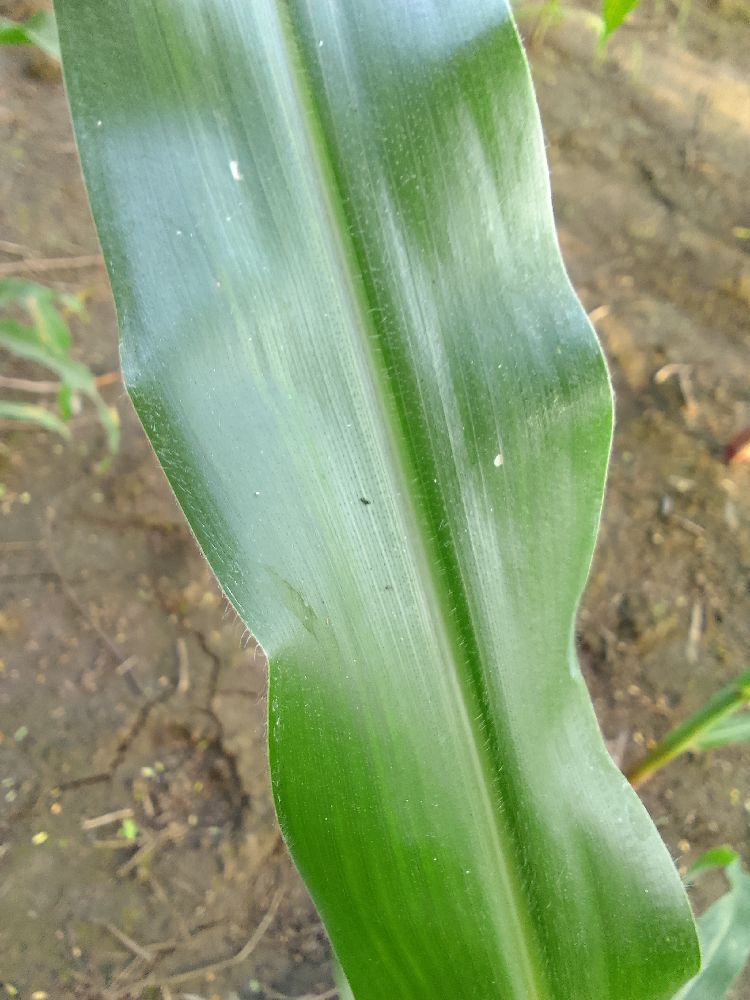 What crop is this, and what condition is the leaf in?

maize, healthy
